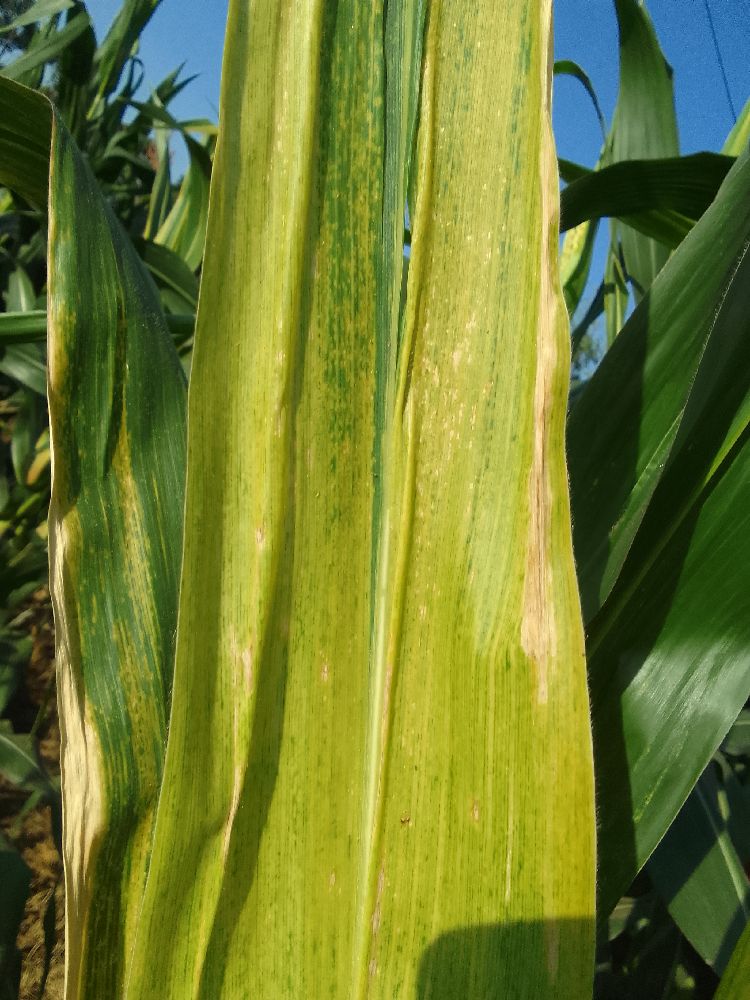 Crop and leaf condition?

maize, maize lethal necrosis
